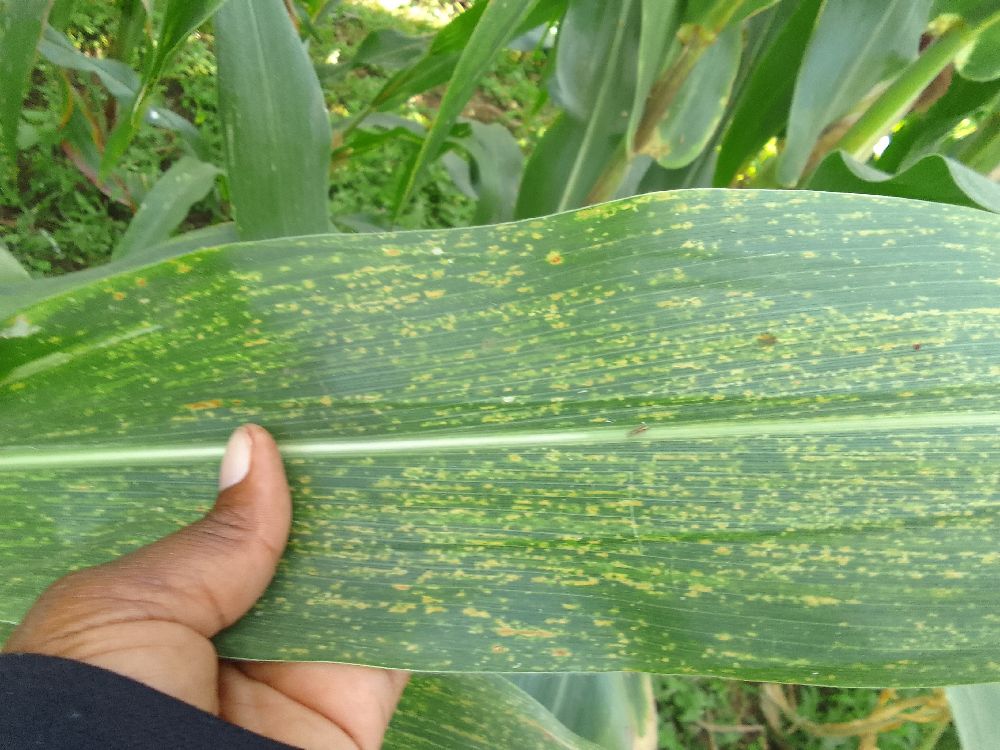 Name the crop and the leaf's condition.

maize, maize lethal necrosis
